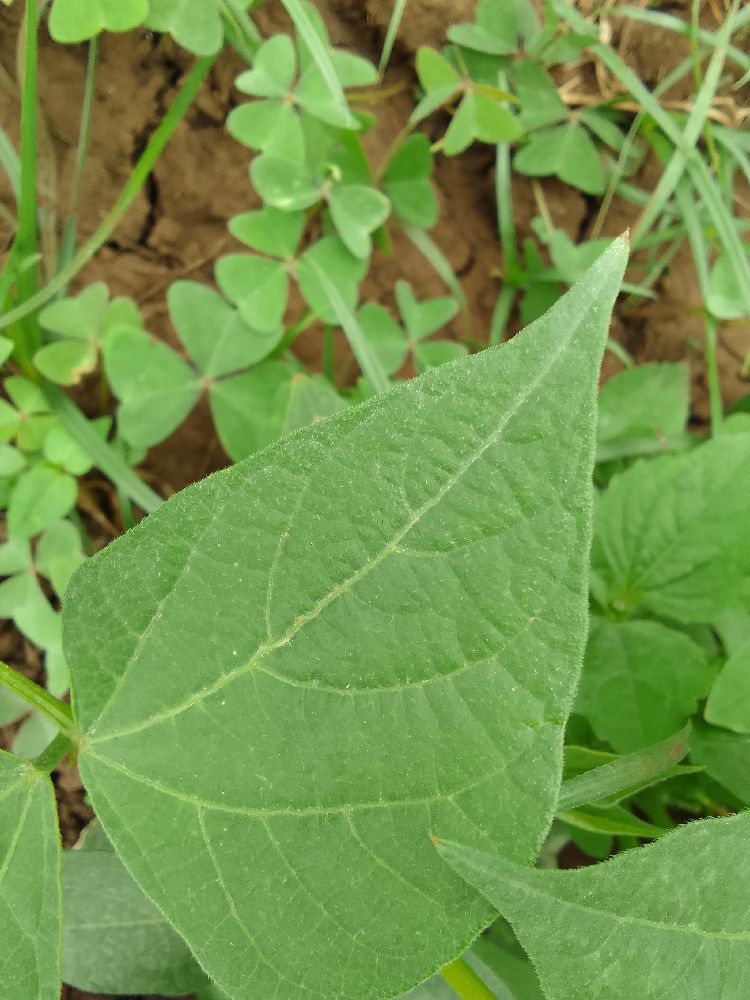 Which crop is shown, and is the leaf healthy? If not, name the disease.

common bean, healthy
